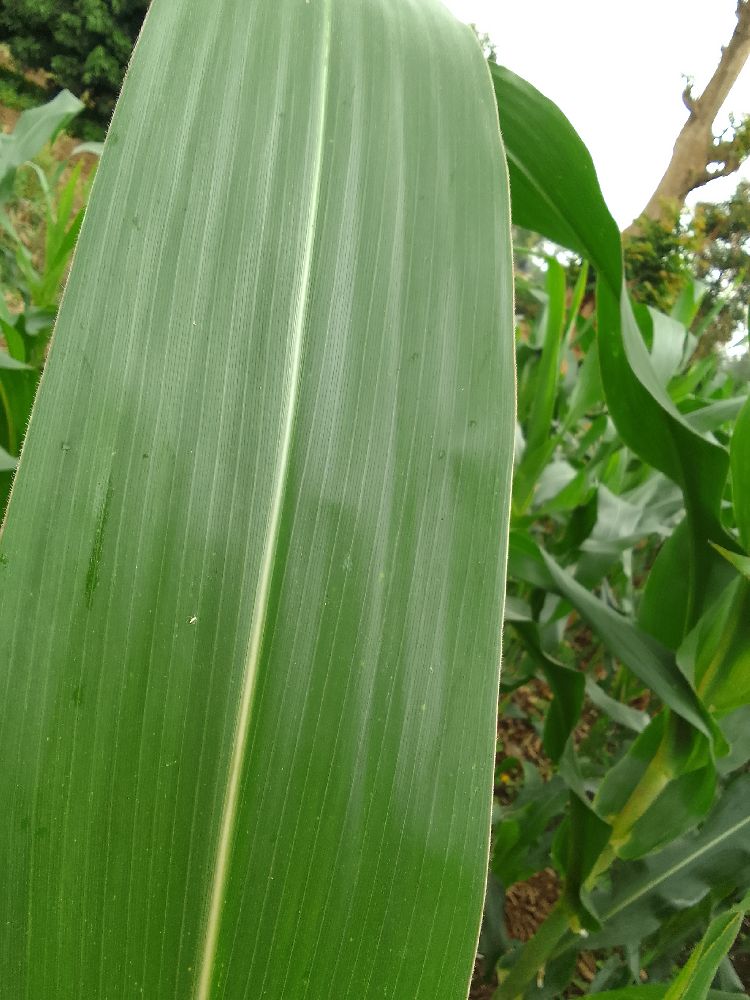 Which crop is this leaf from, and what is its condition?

maize, healthy
